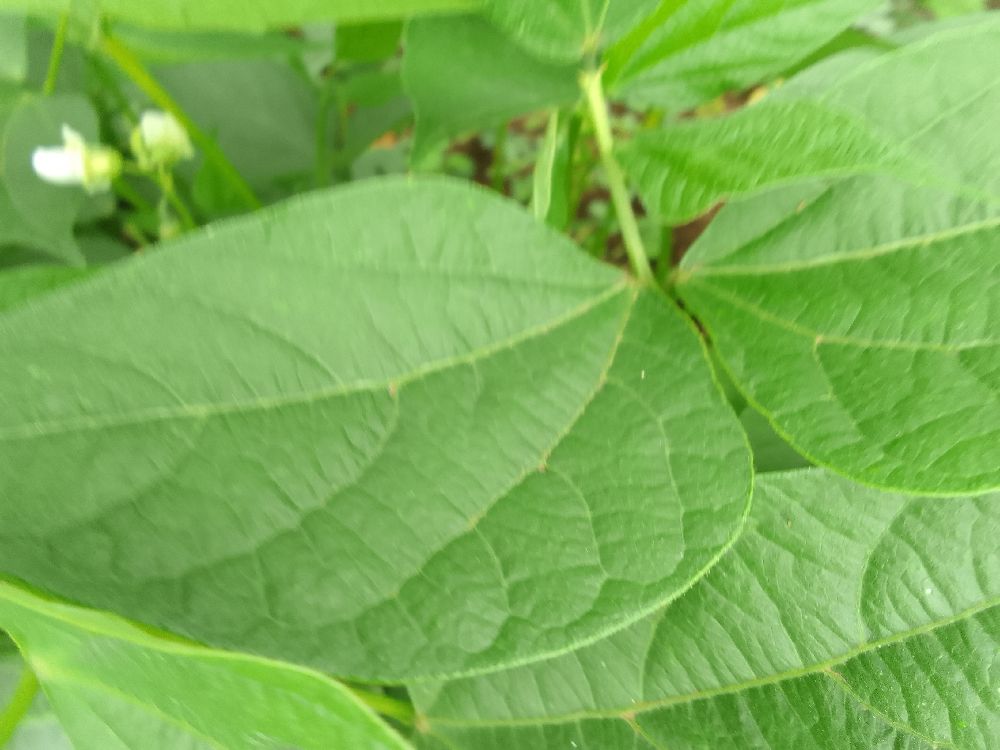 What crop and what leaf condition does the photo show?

common bean, healthy
